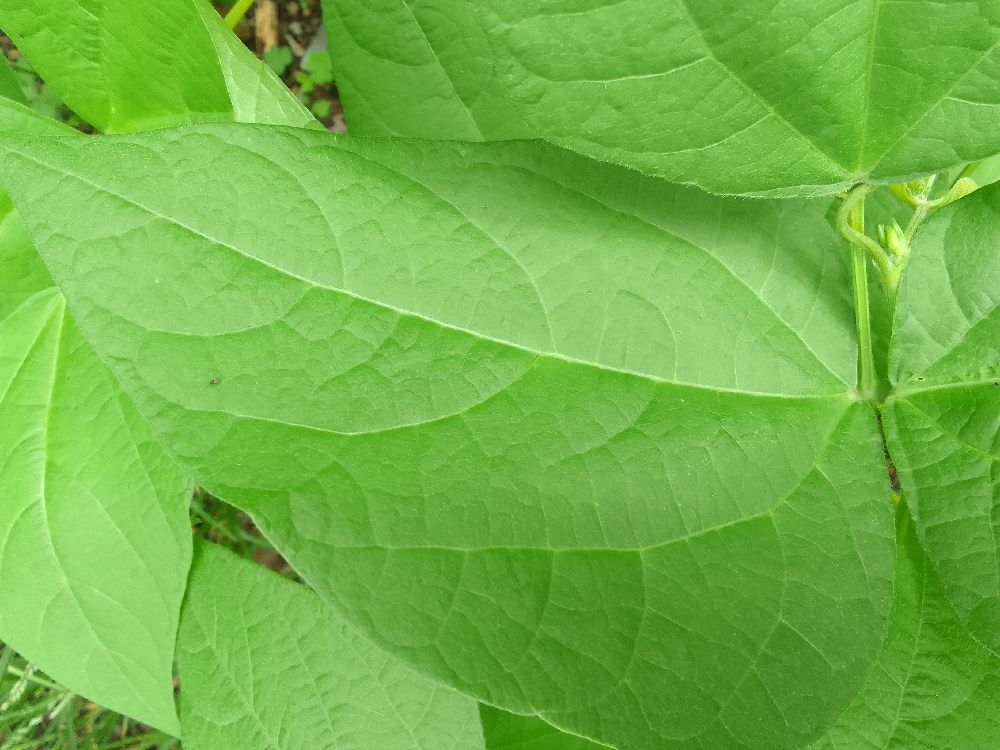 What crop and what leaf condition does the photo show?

common bean, healthy
